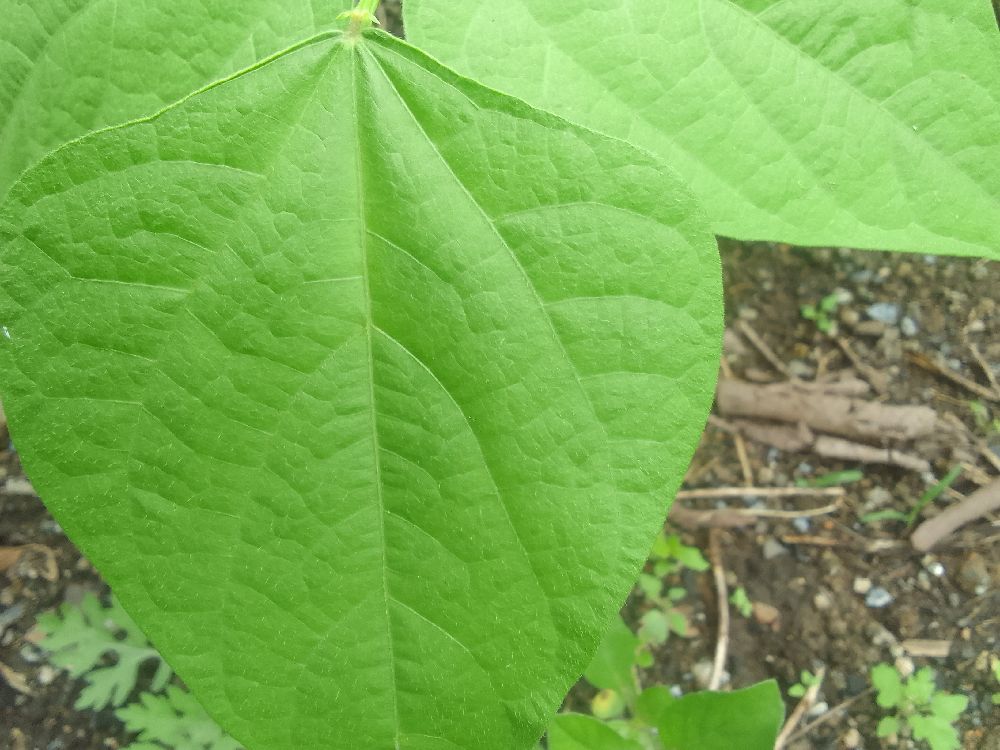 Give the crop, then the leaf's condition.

common bean, healthy
